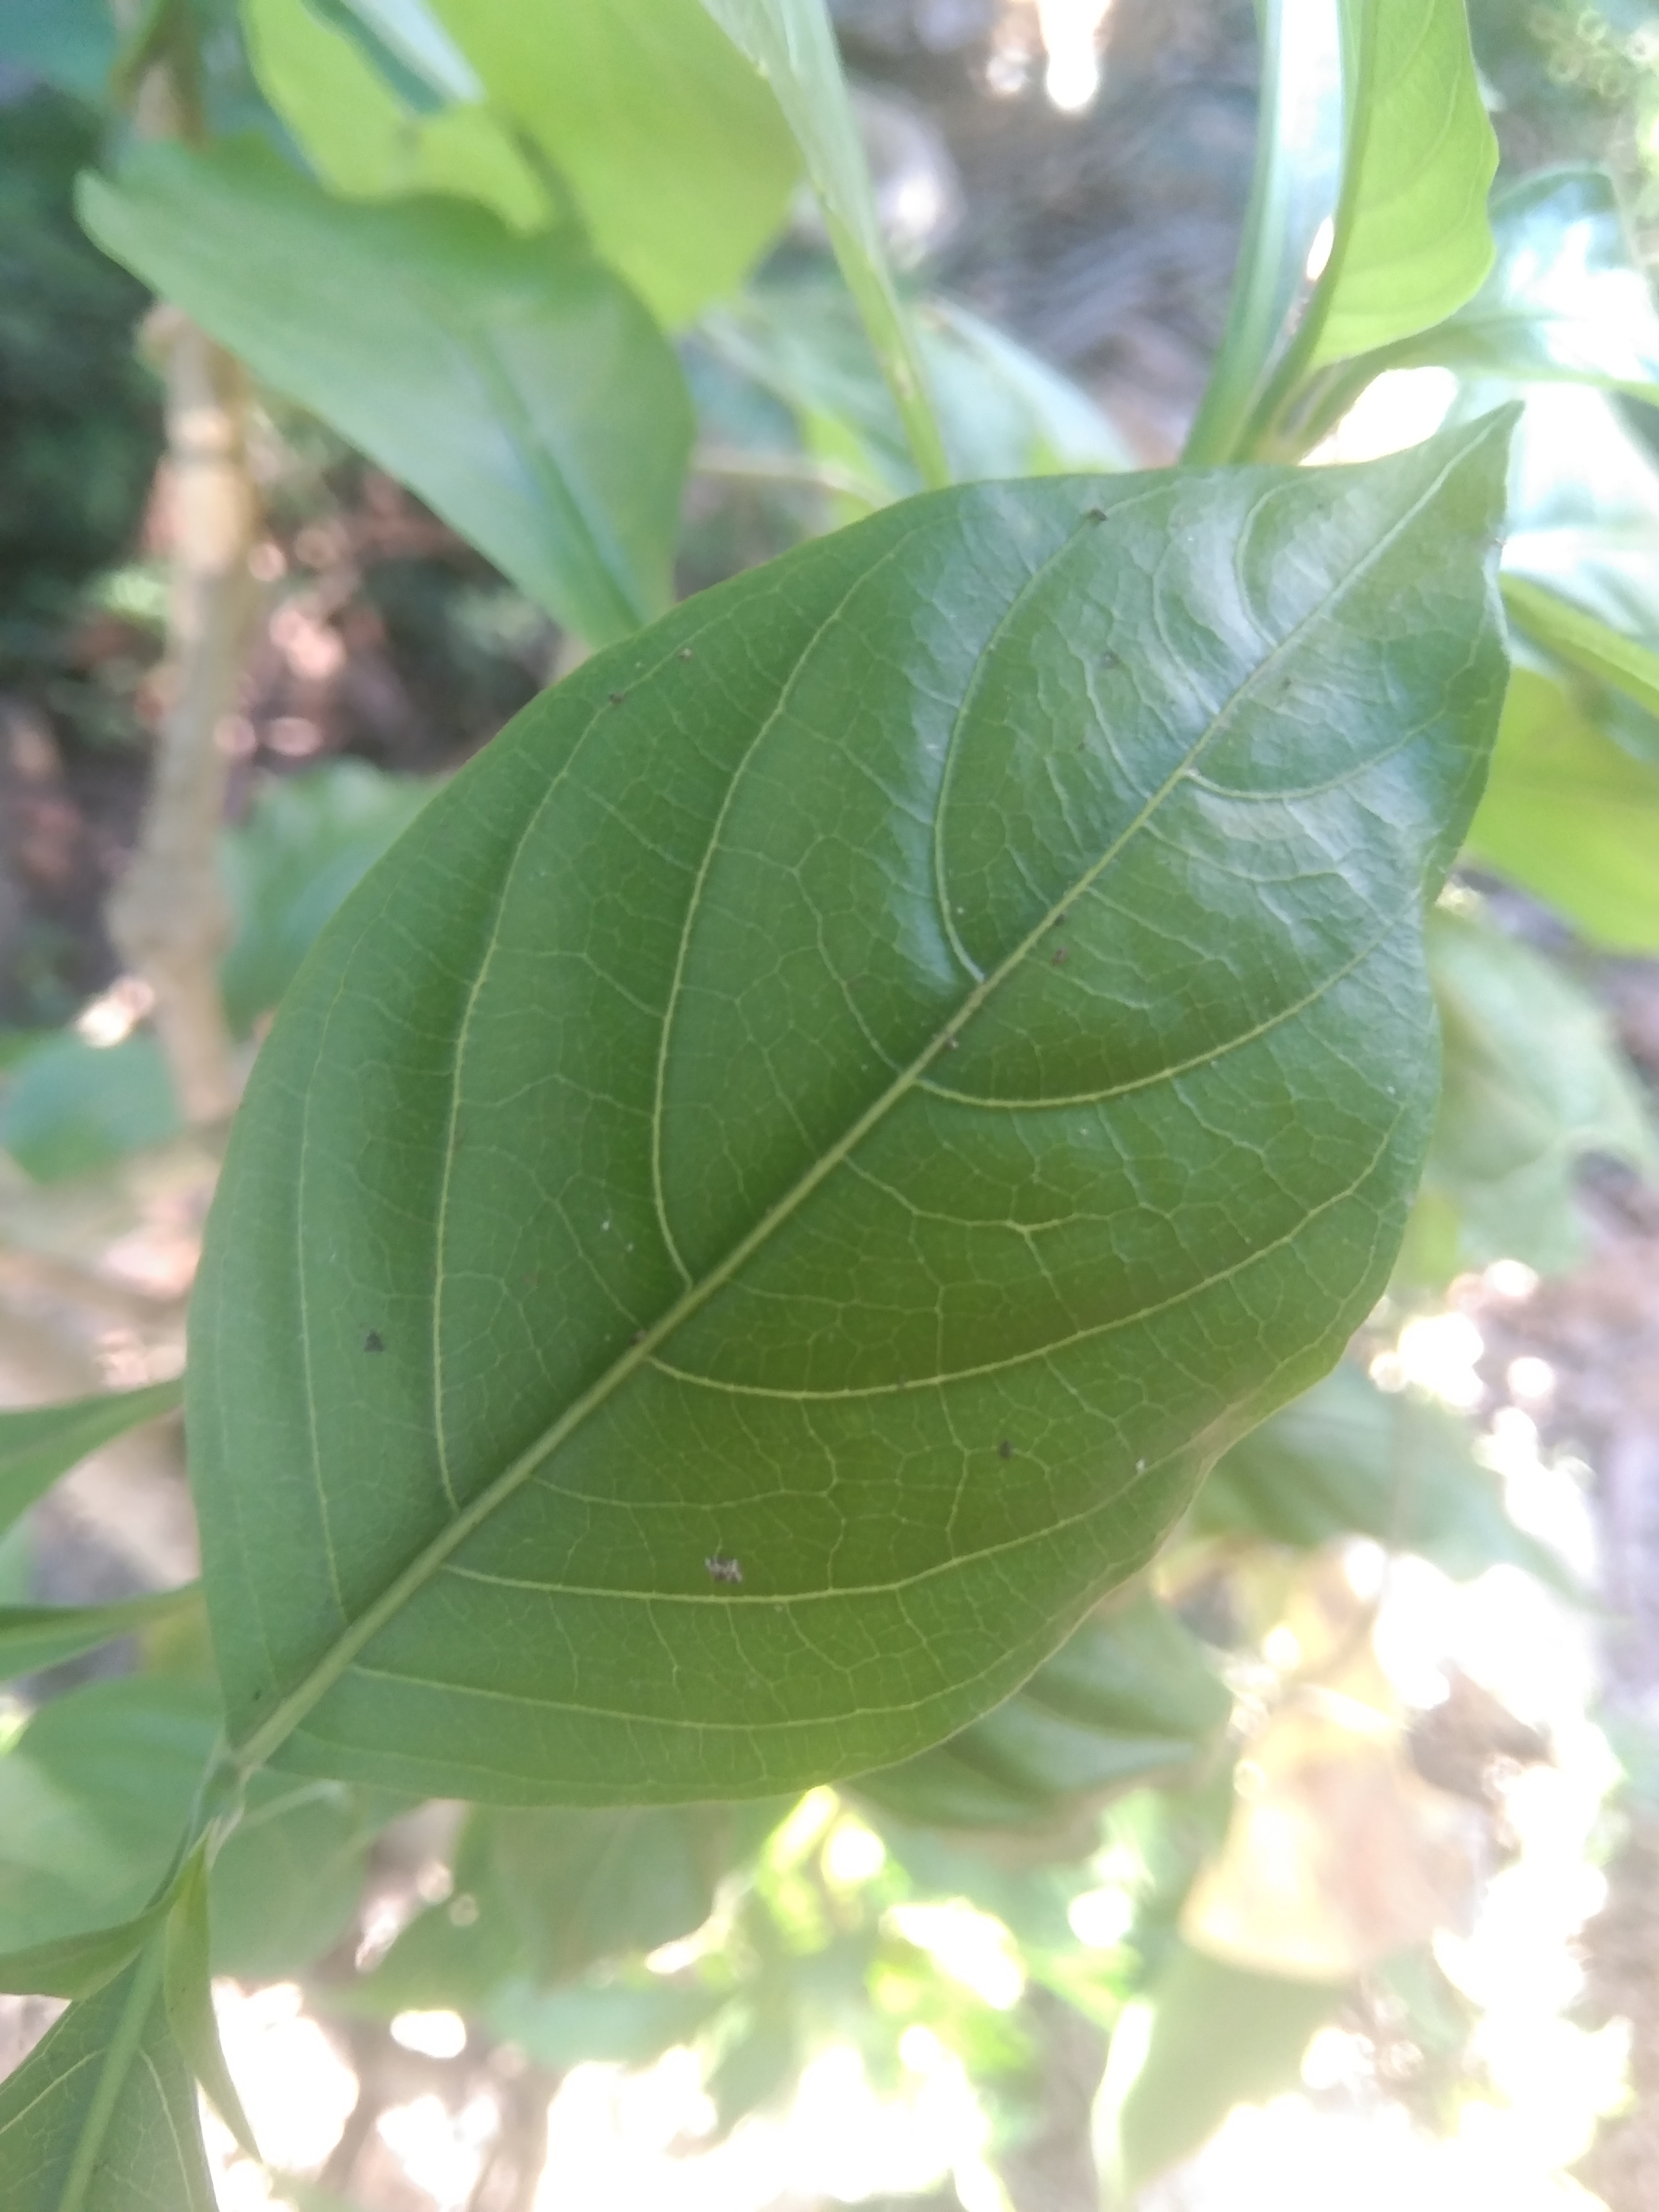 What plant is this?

vasaka
